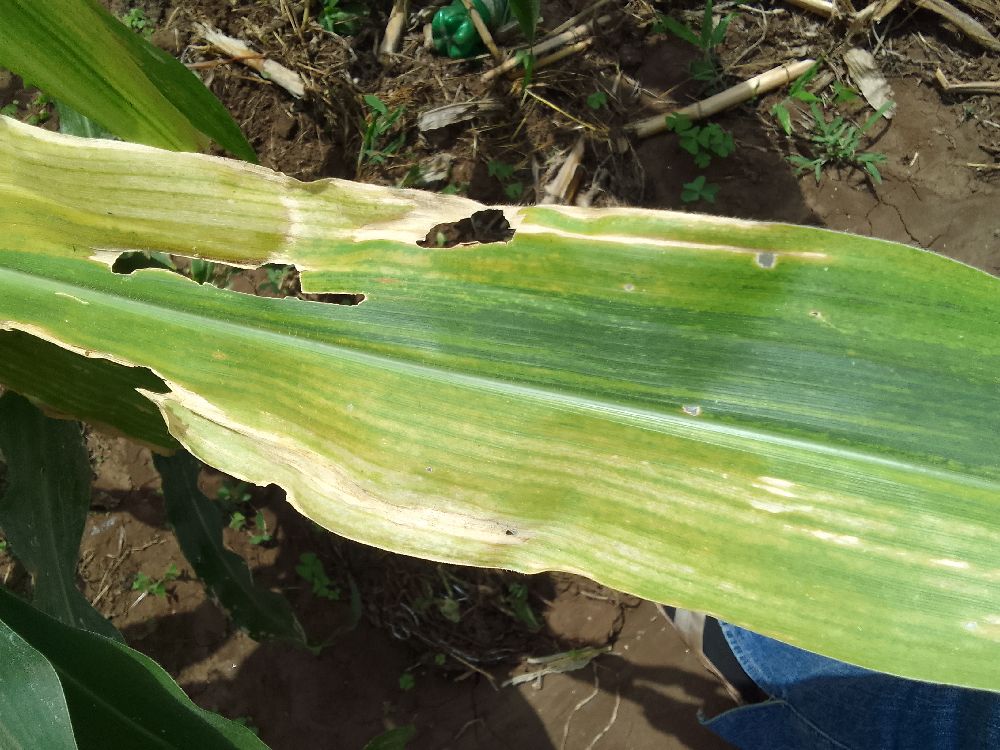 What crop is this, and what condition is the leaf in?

maize, maize lethal necrosis
